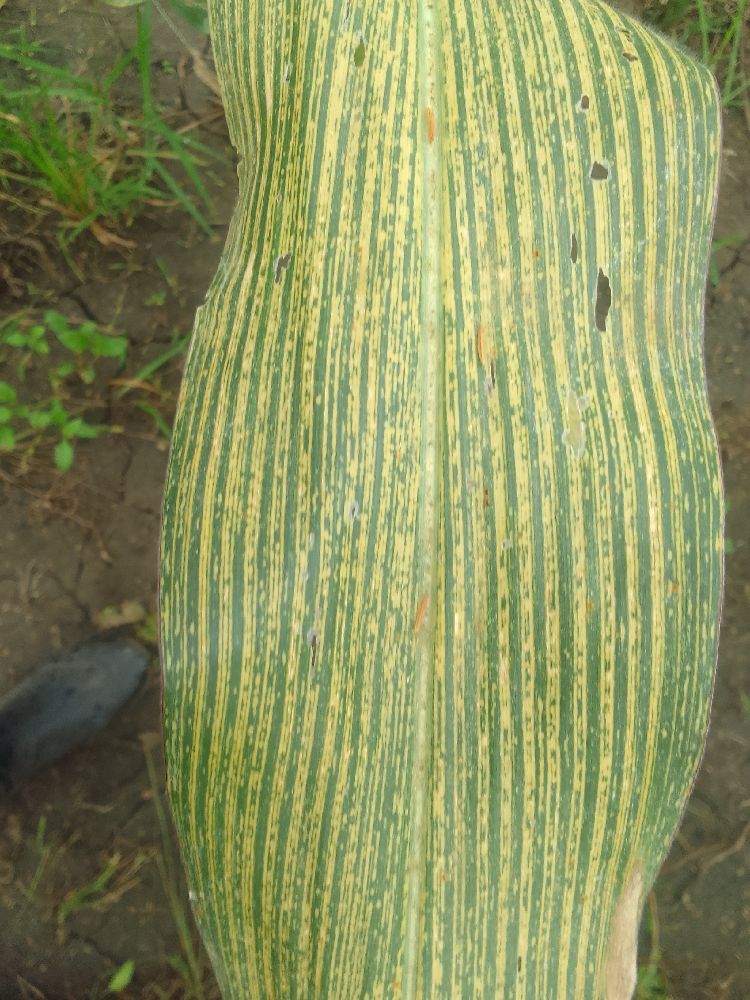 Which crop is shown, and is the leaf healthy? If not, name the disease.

maize, maize streak virus
